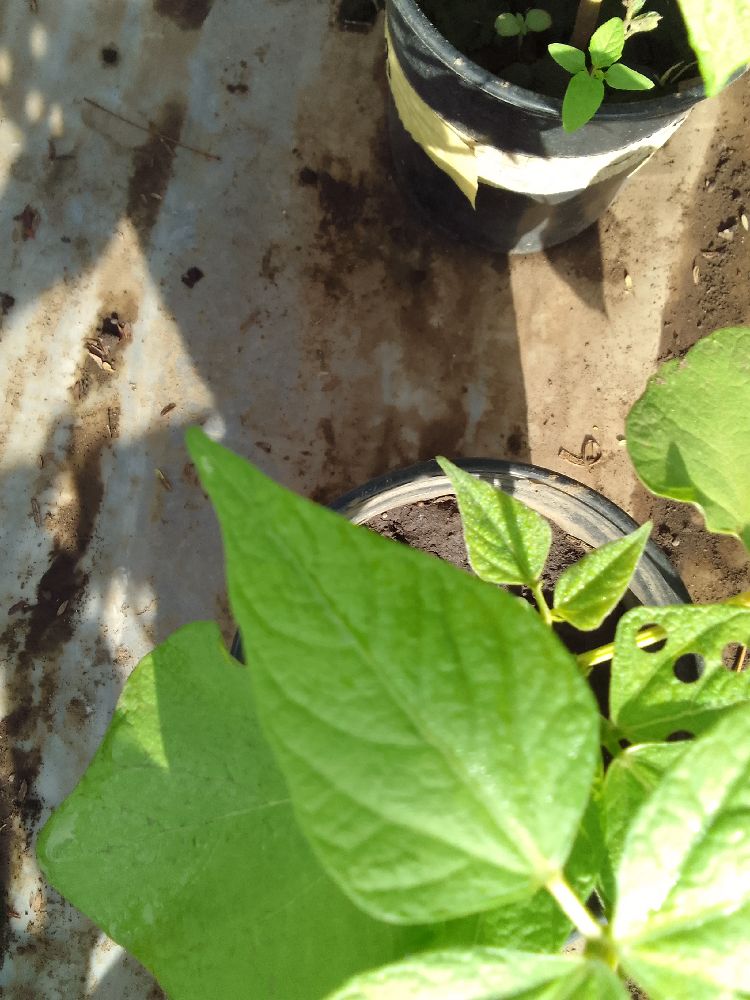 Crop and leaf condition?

common bean, healthy
